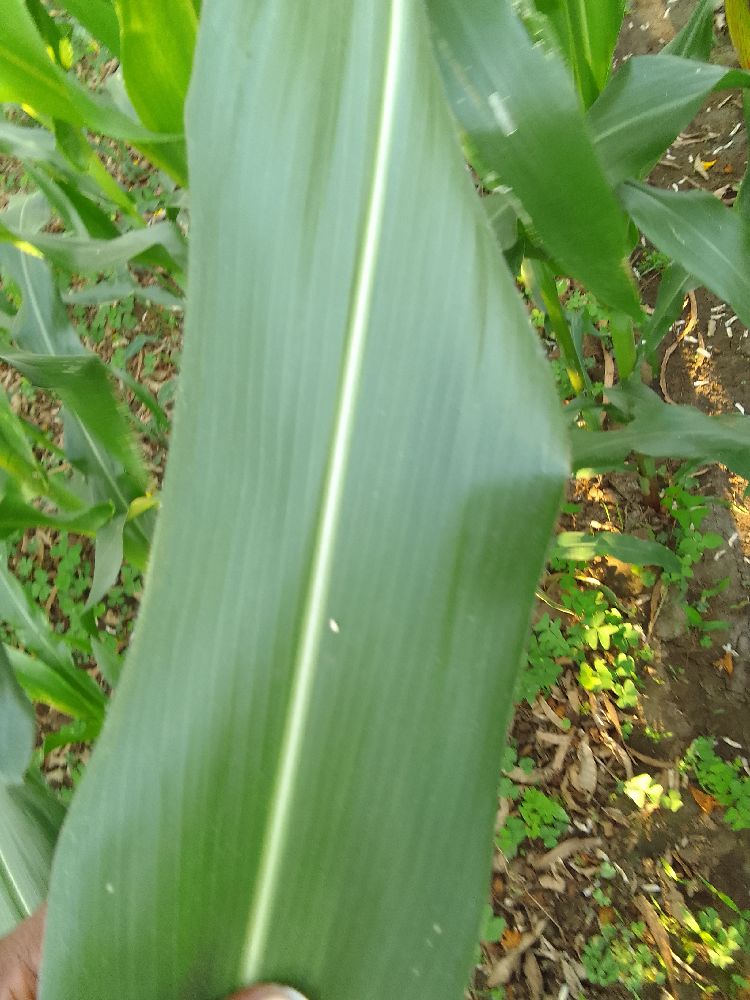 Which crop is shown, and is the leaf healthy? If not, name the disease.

maize, healthy
